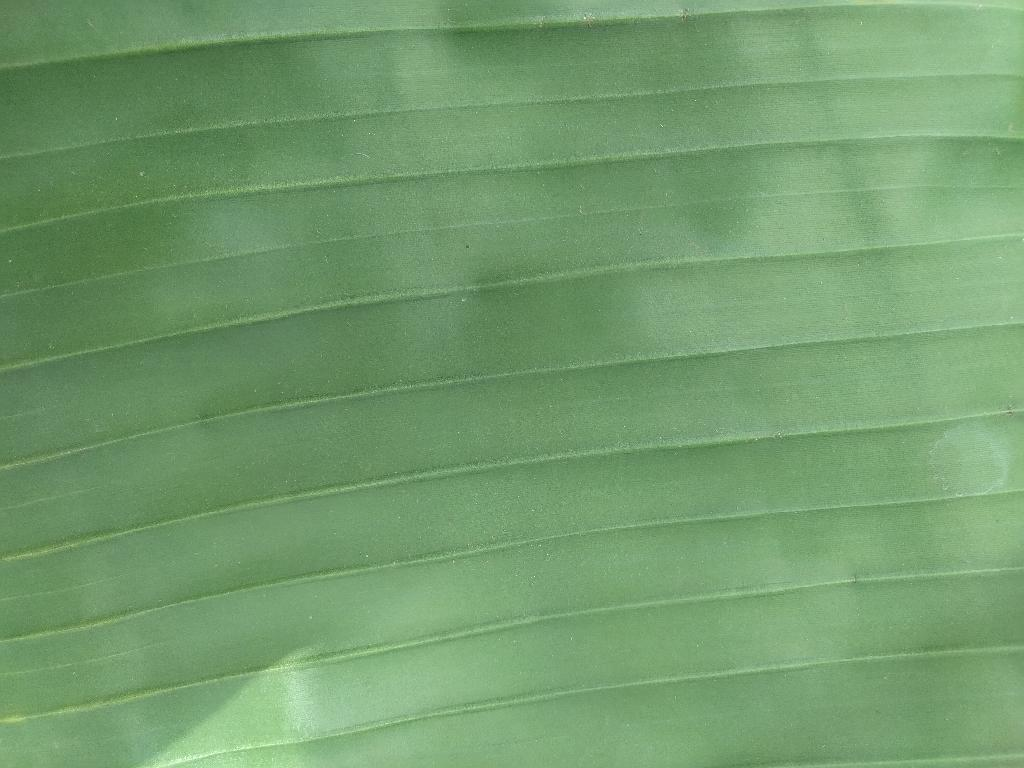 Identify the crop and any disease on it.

banana, healthy
